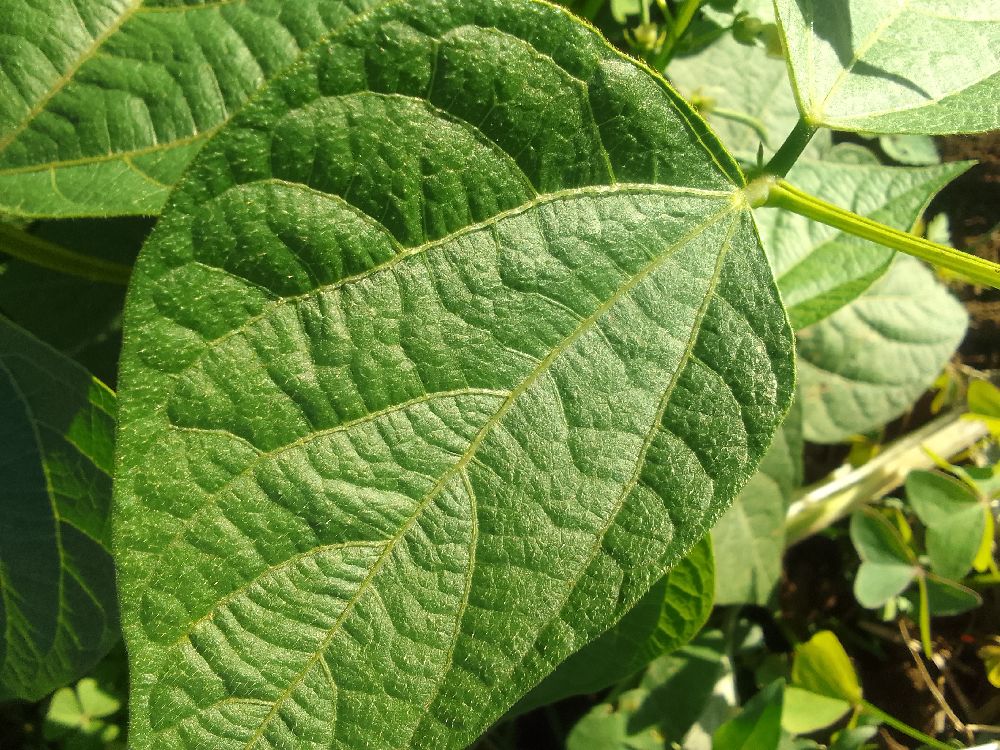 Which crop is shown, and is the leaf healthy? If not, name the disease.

common bean, healthy
